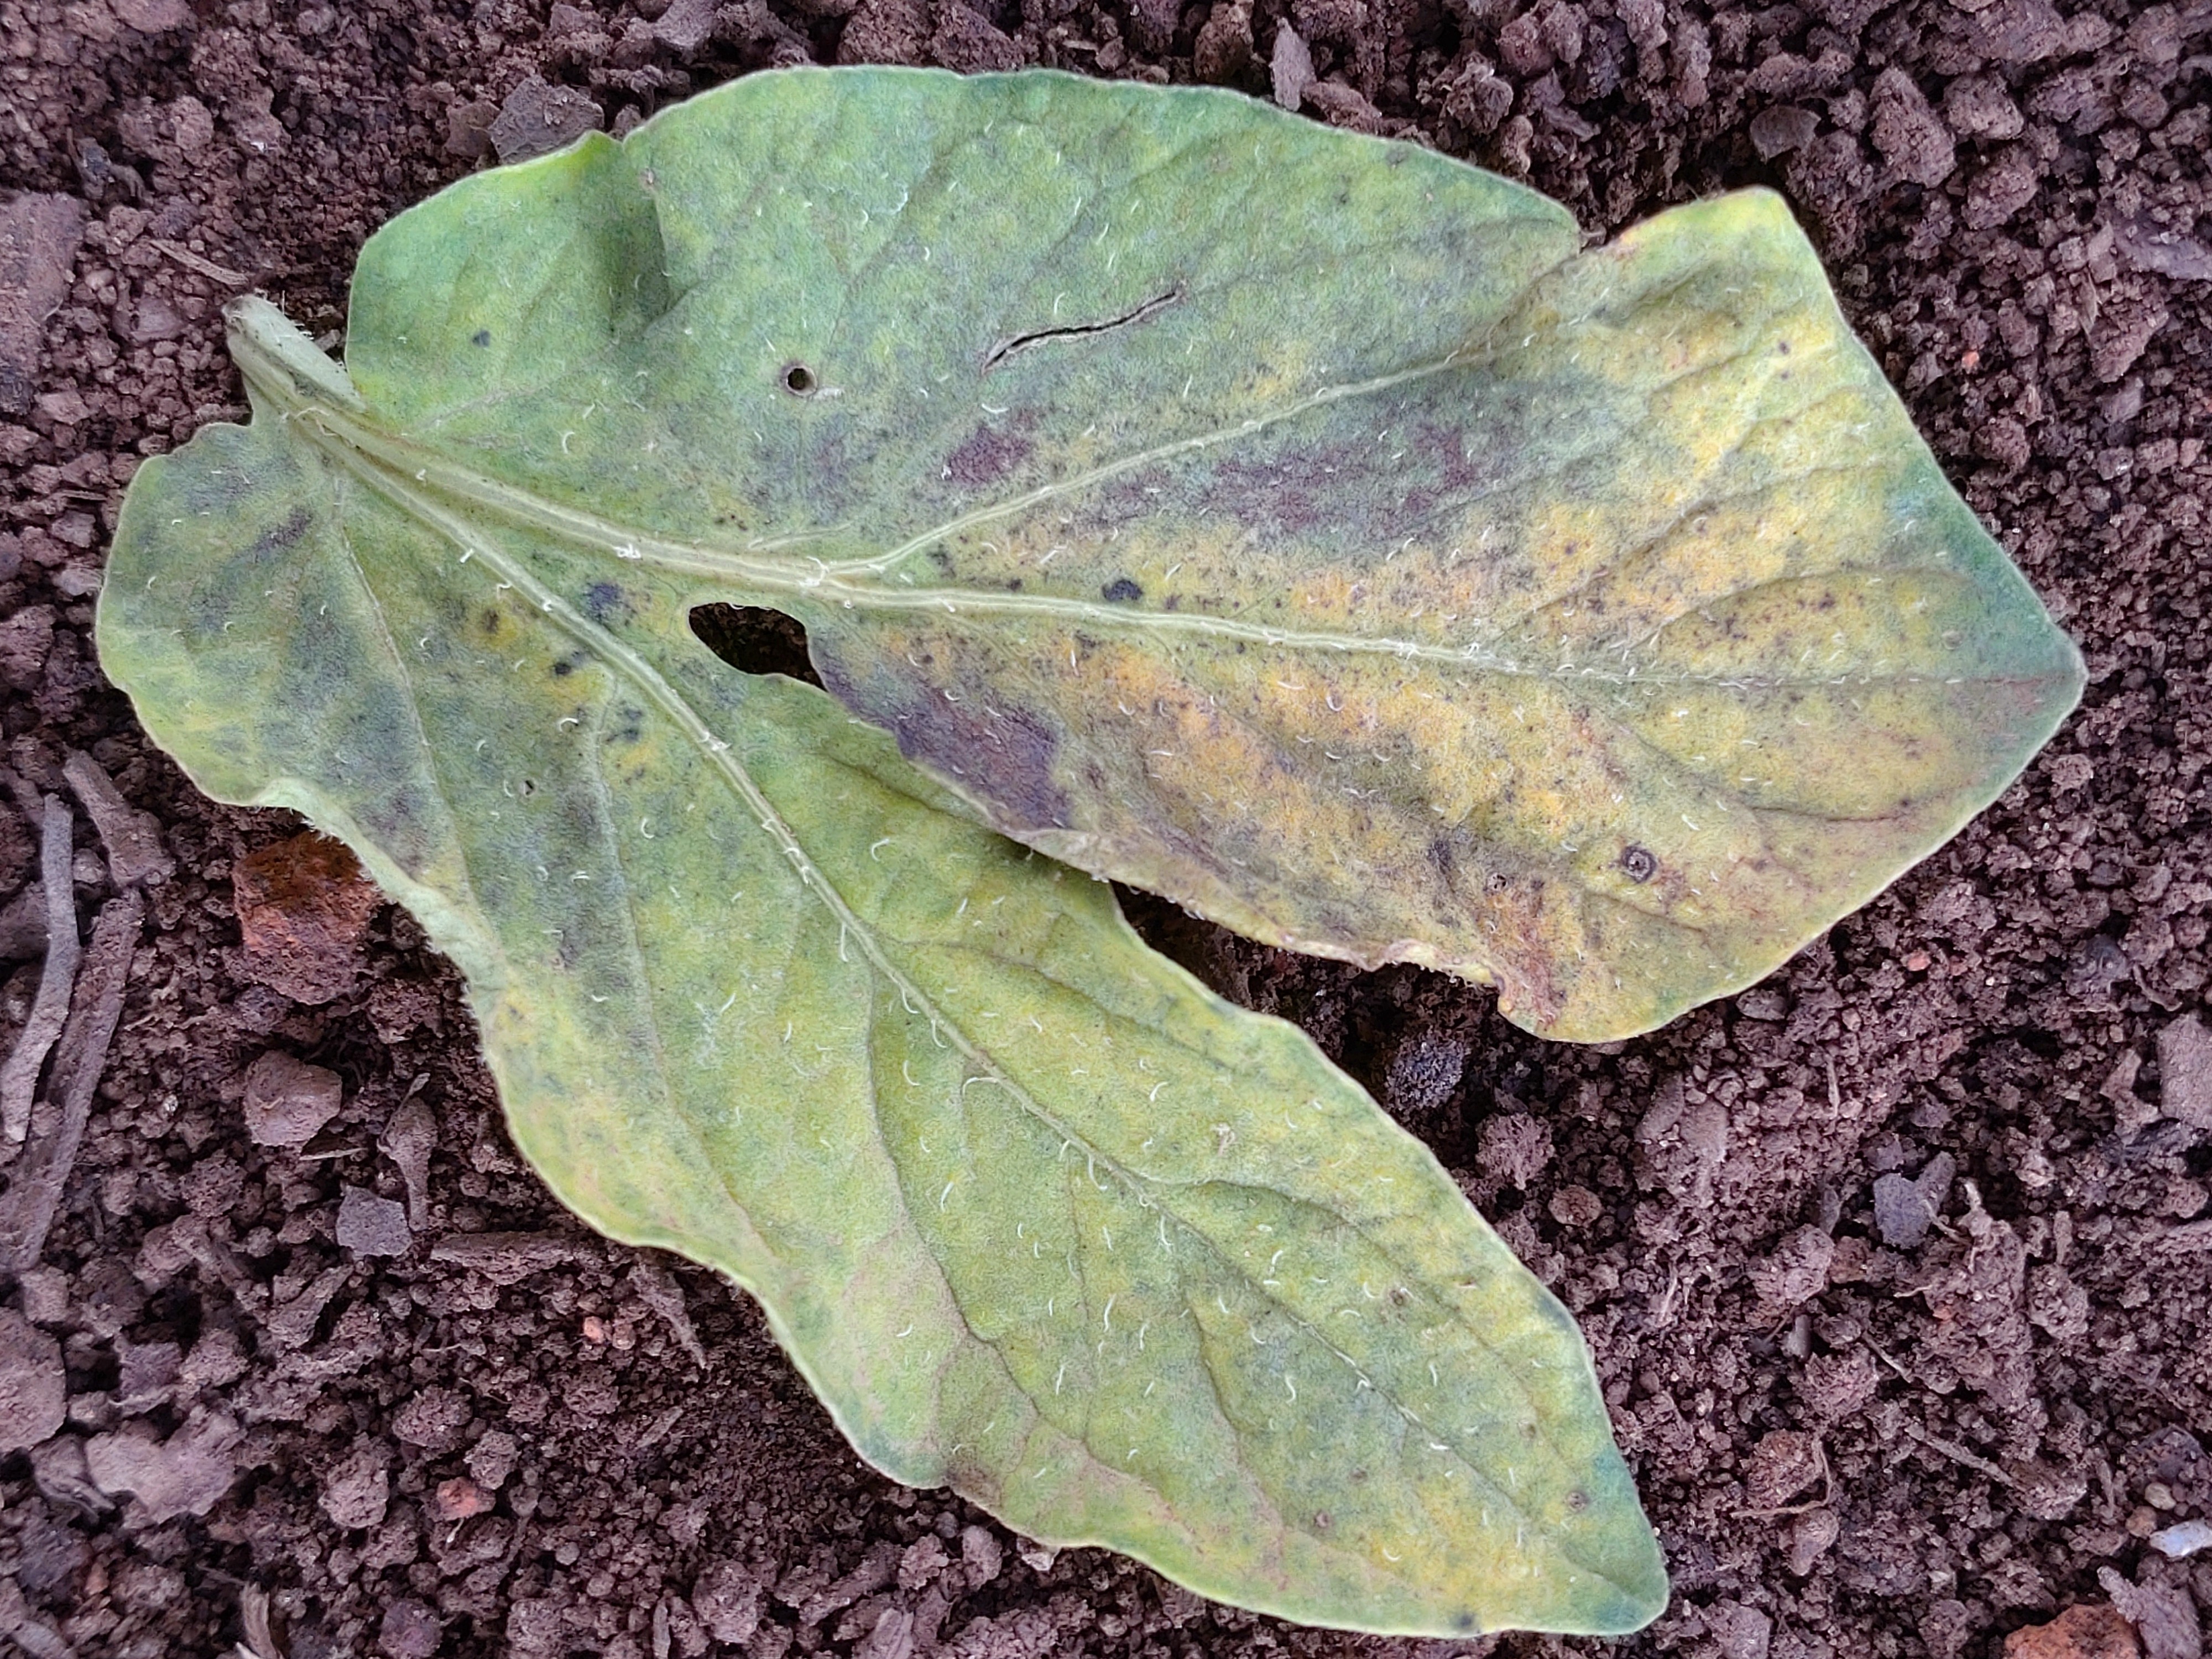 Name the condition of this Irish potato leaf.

late blight
